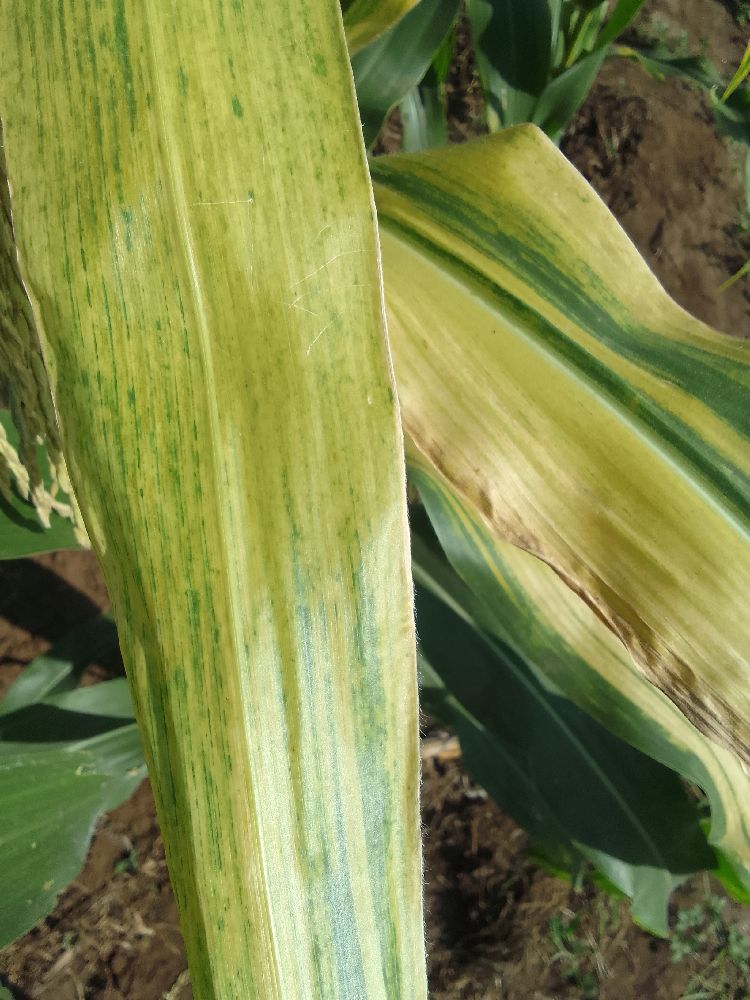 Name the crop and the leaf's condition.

maize, maize lethal necrosis
